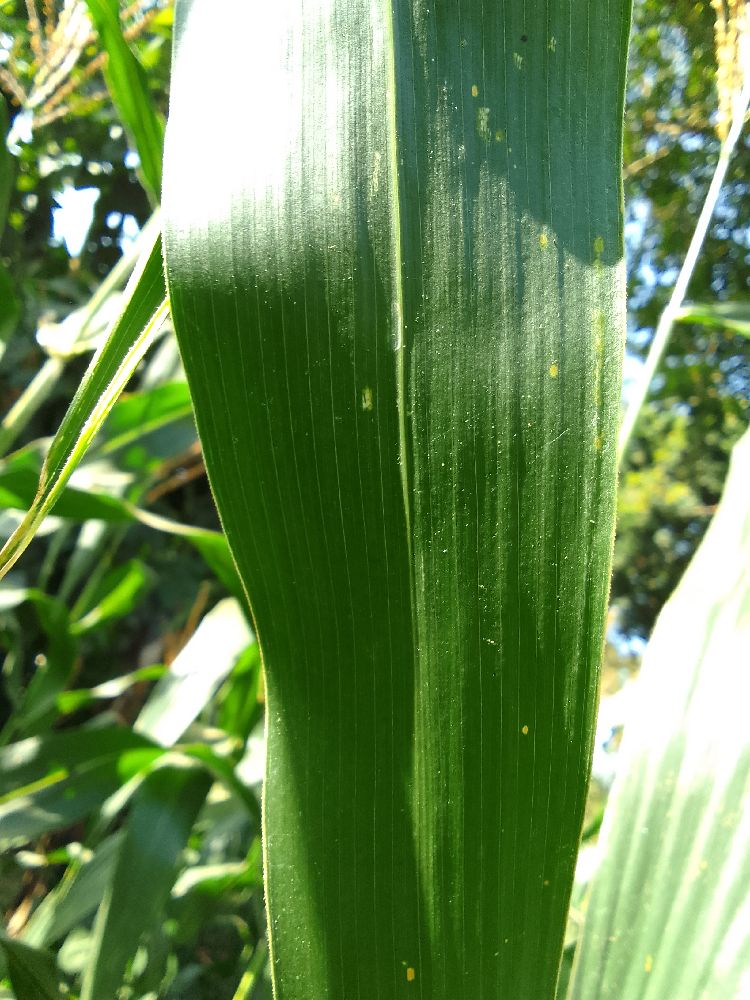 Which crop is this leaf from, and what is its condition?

maize, healthy
